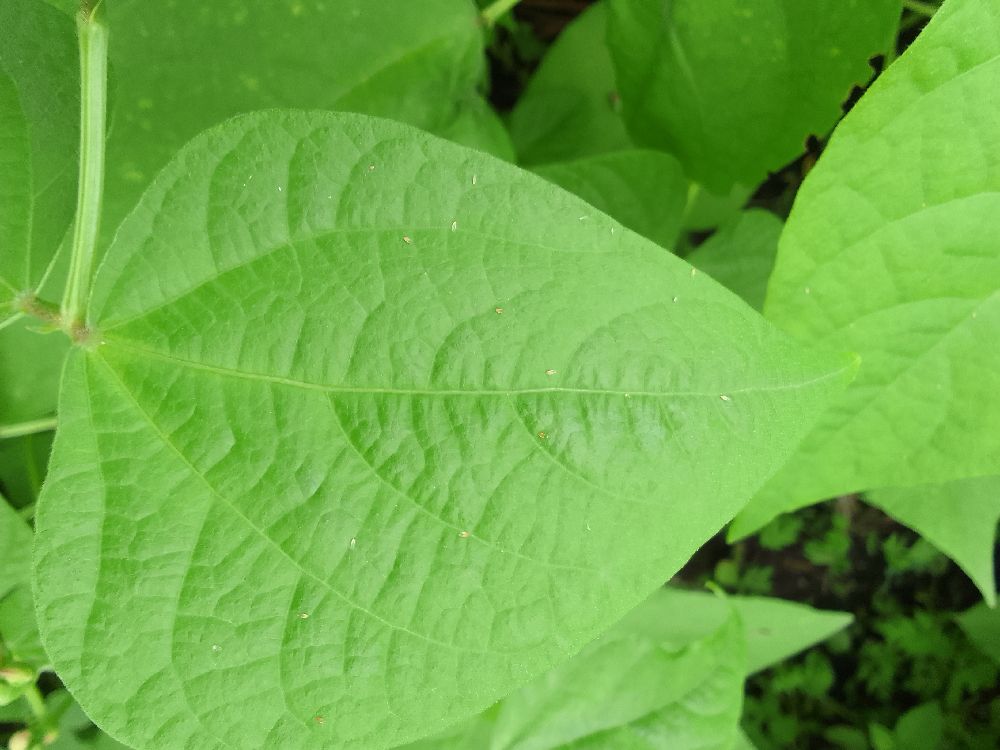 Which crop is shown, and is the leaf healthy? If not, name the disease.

common bean, healthy
